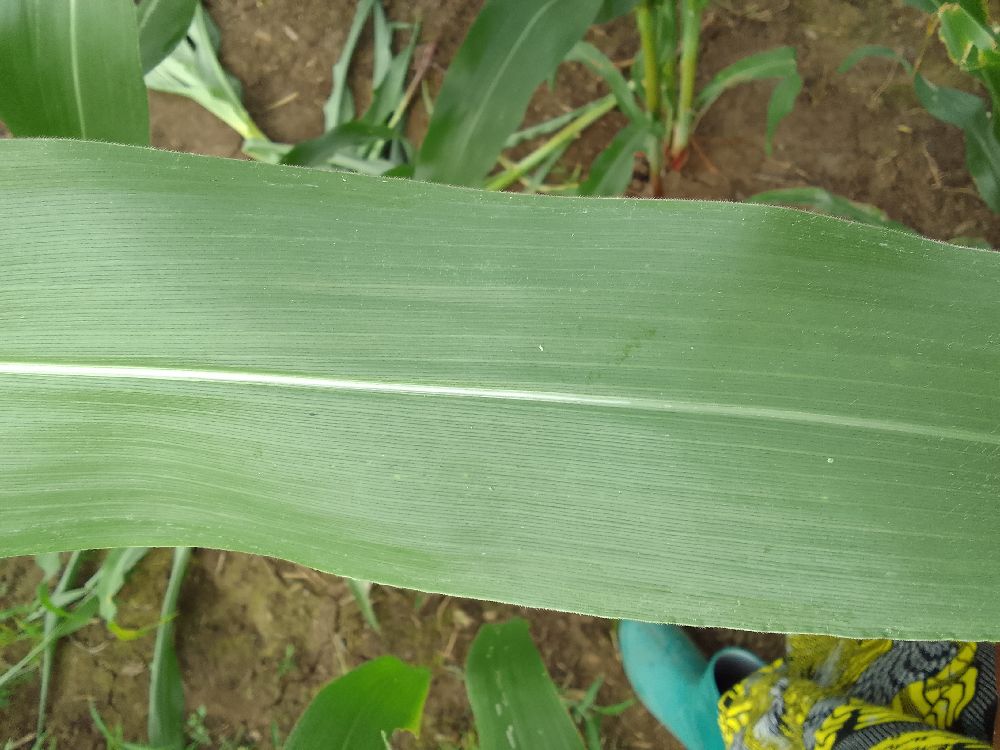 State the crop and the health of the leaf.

maize, healthy
